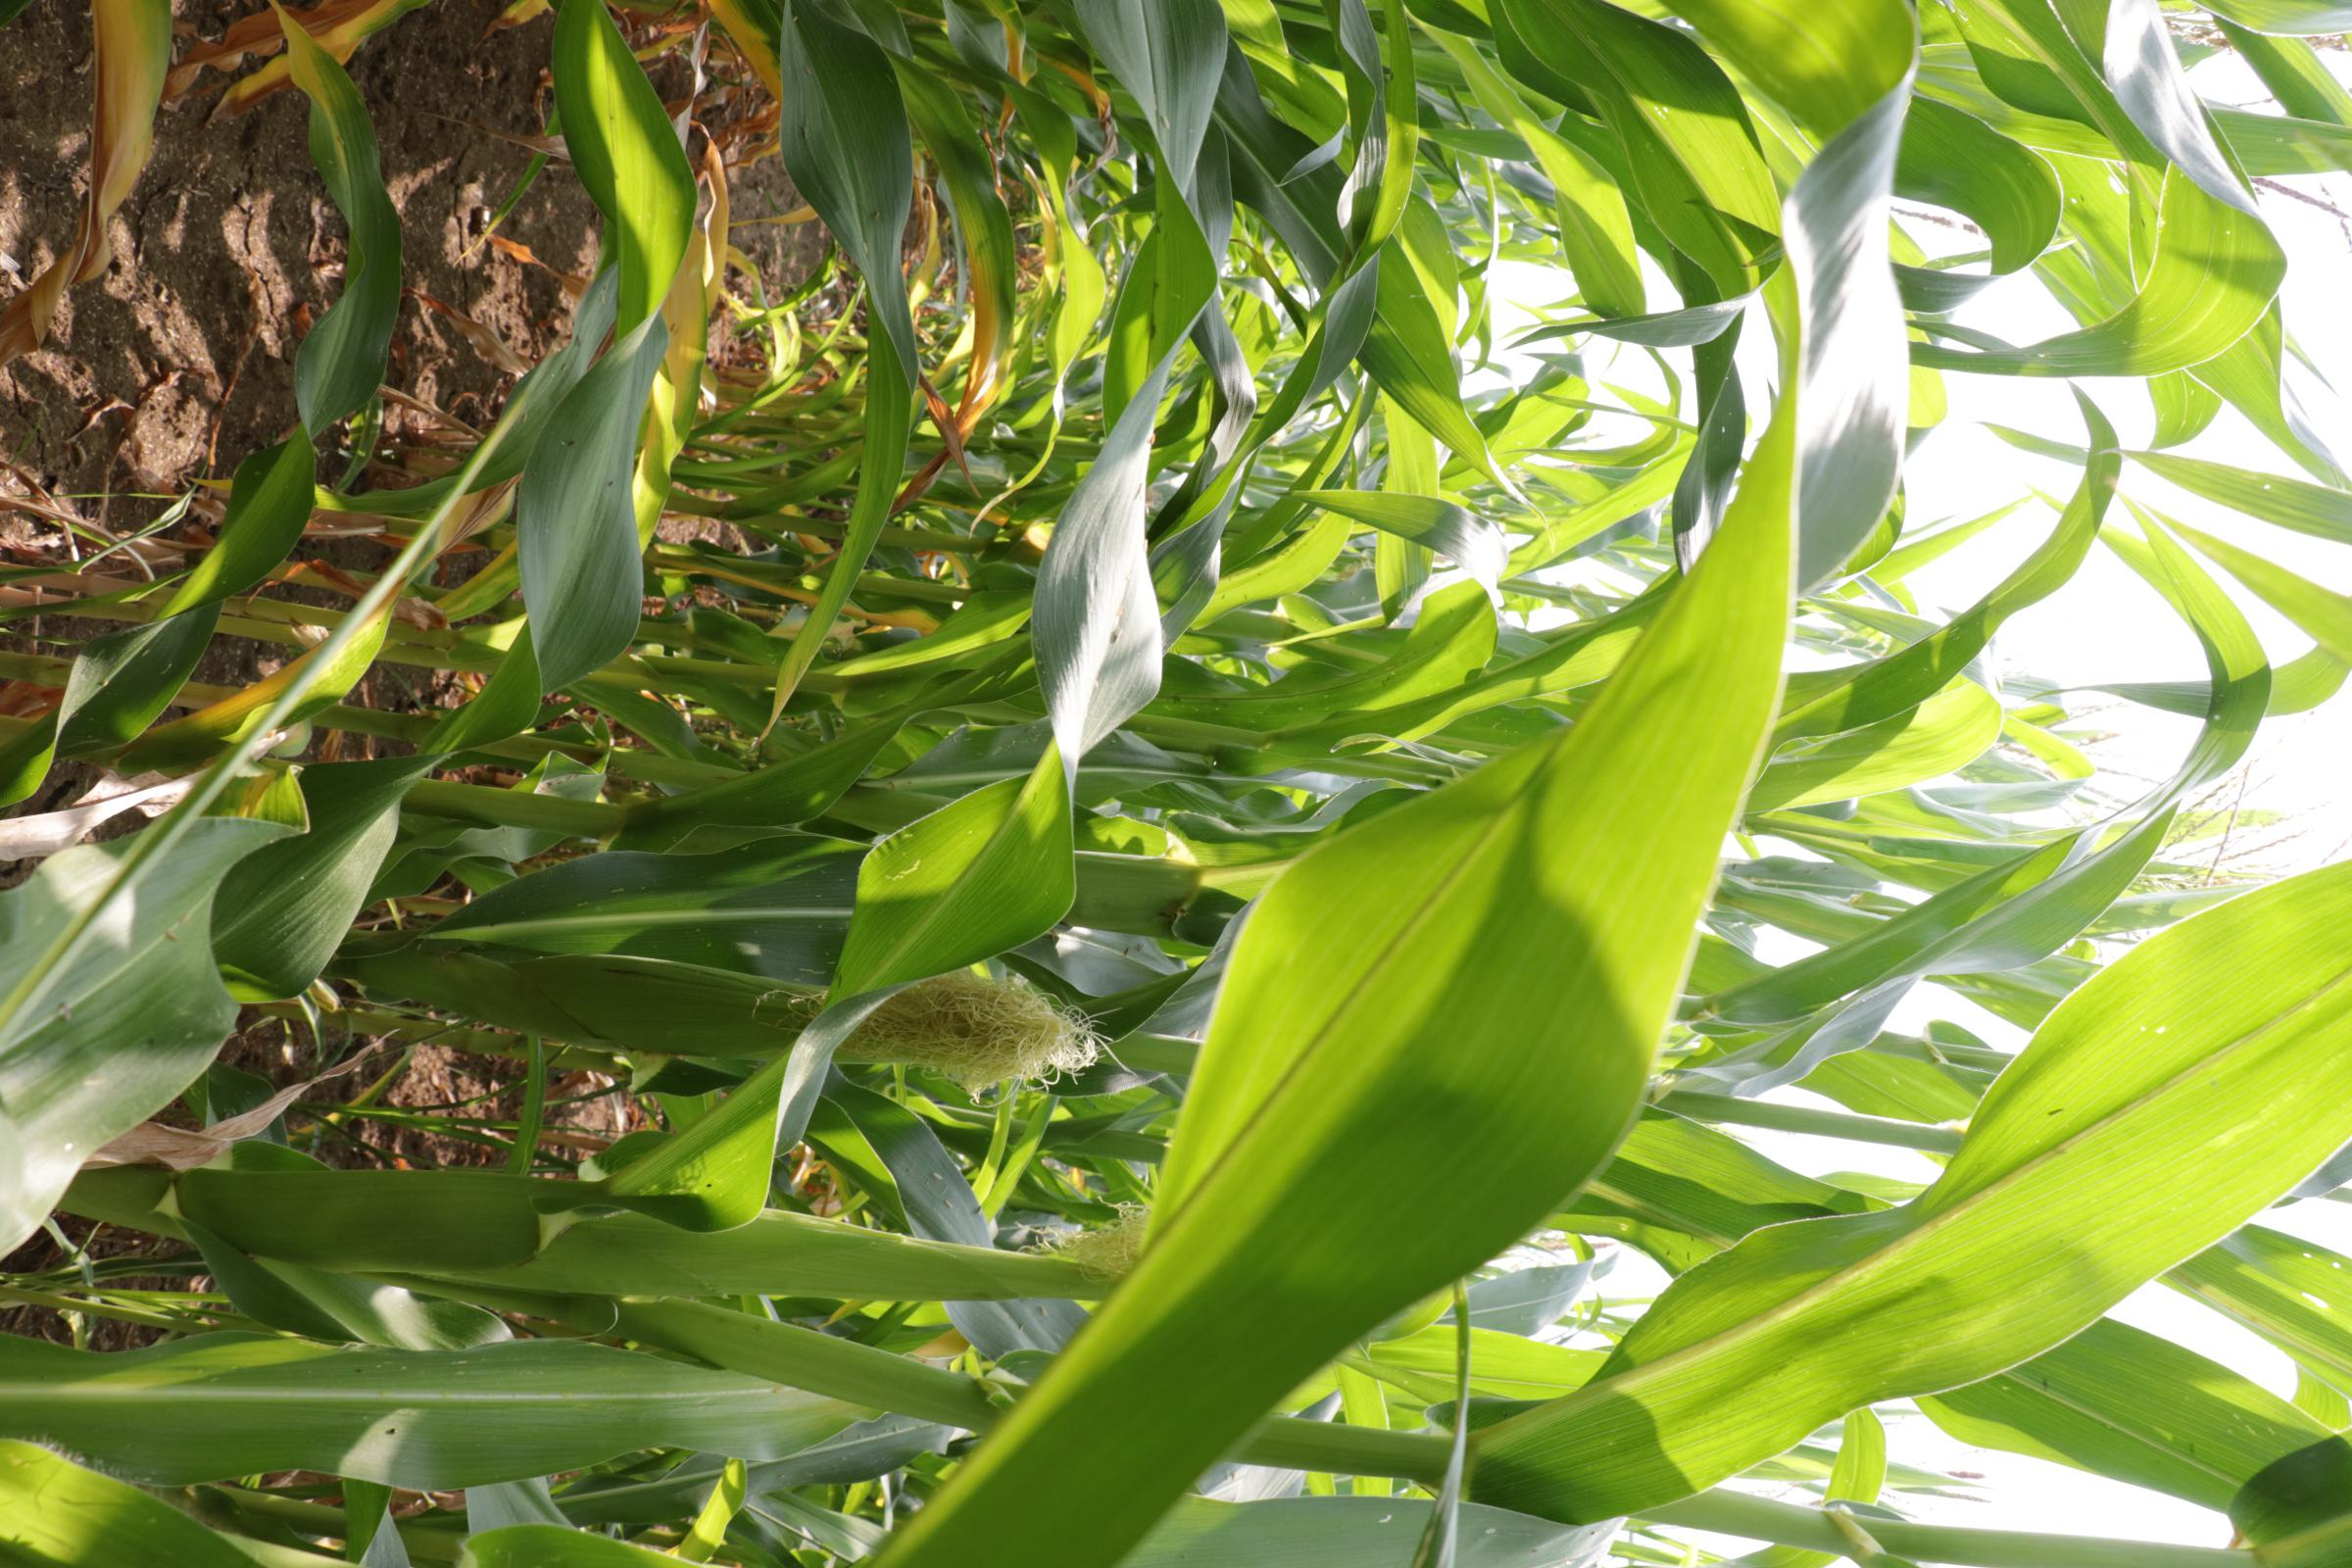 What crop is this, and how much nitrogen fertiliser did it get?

maize, no added nitrogen
